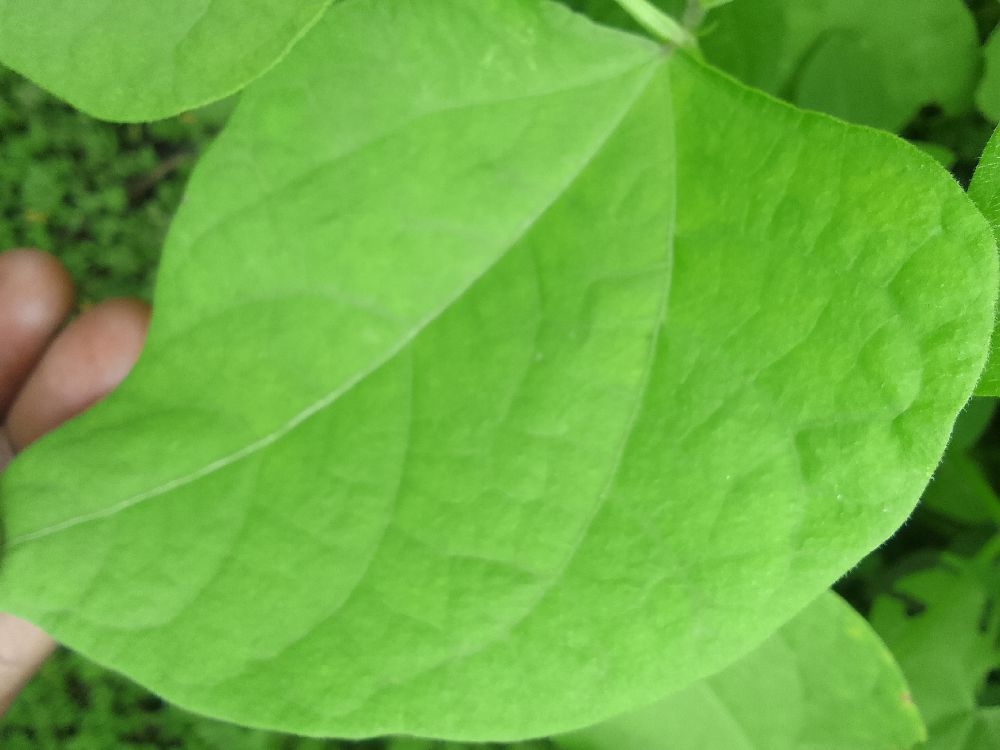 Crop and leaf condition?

common bean, healthy
